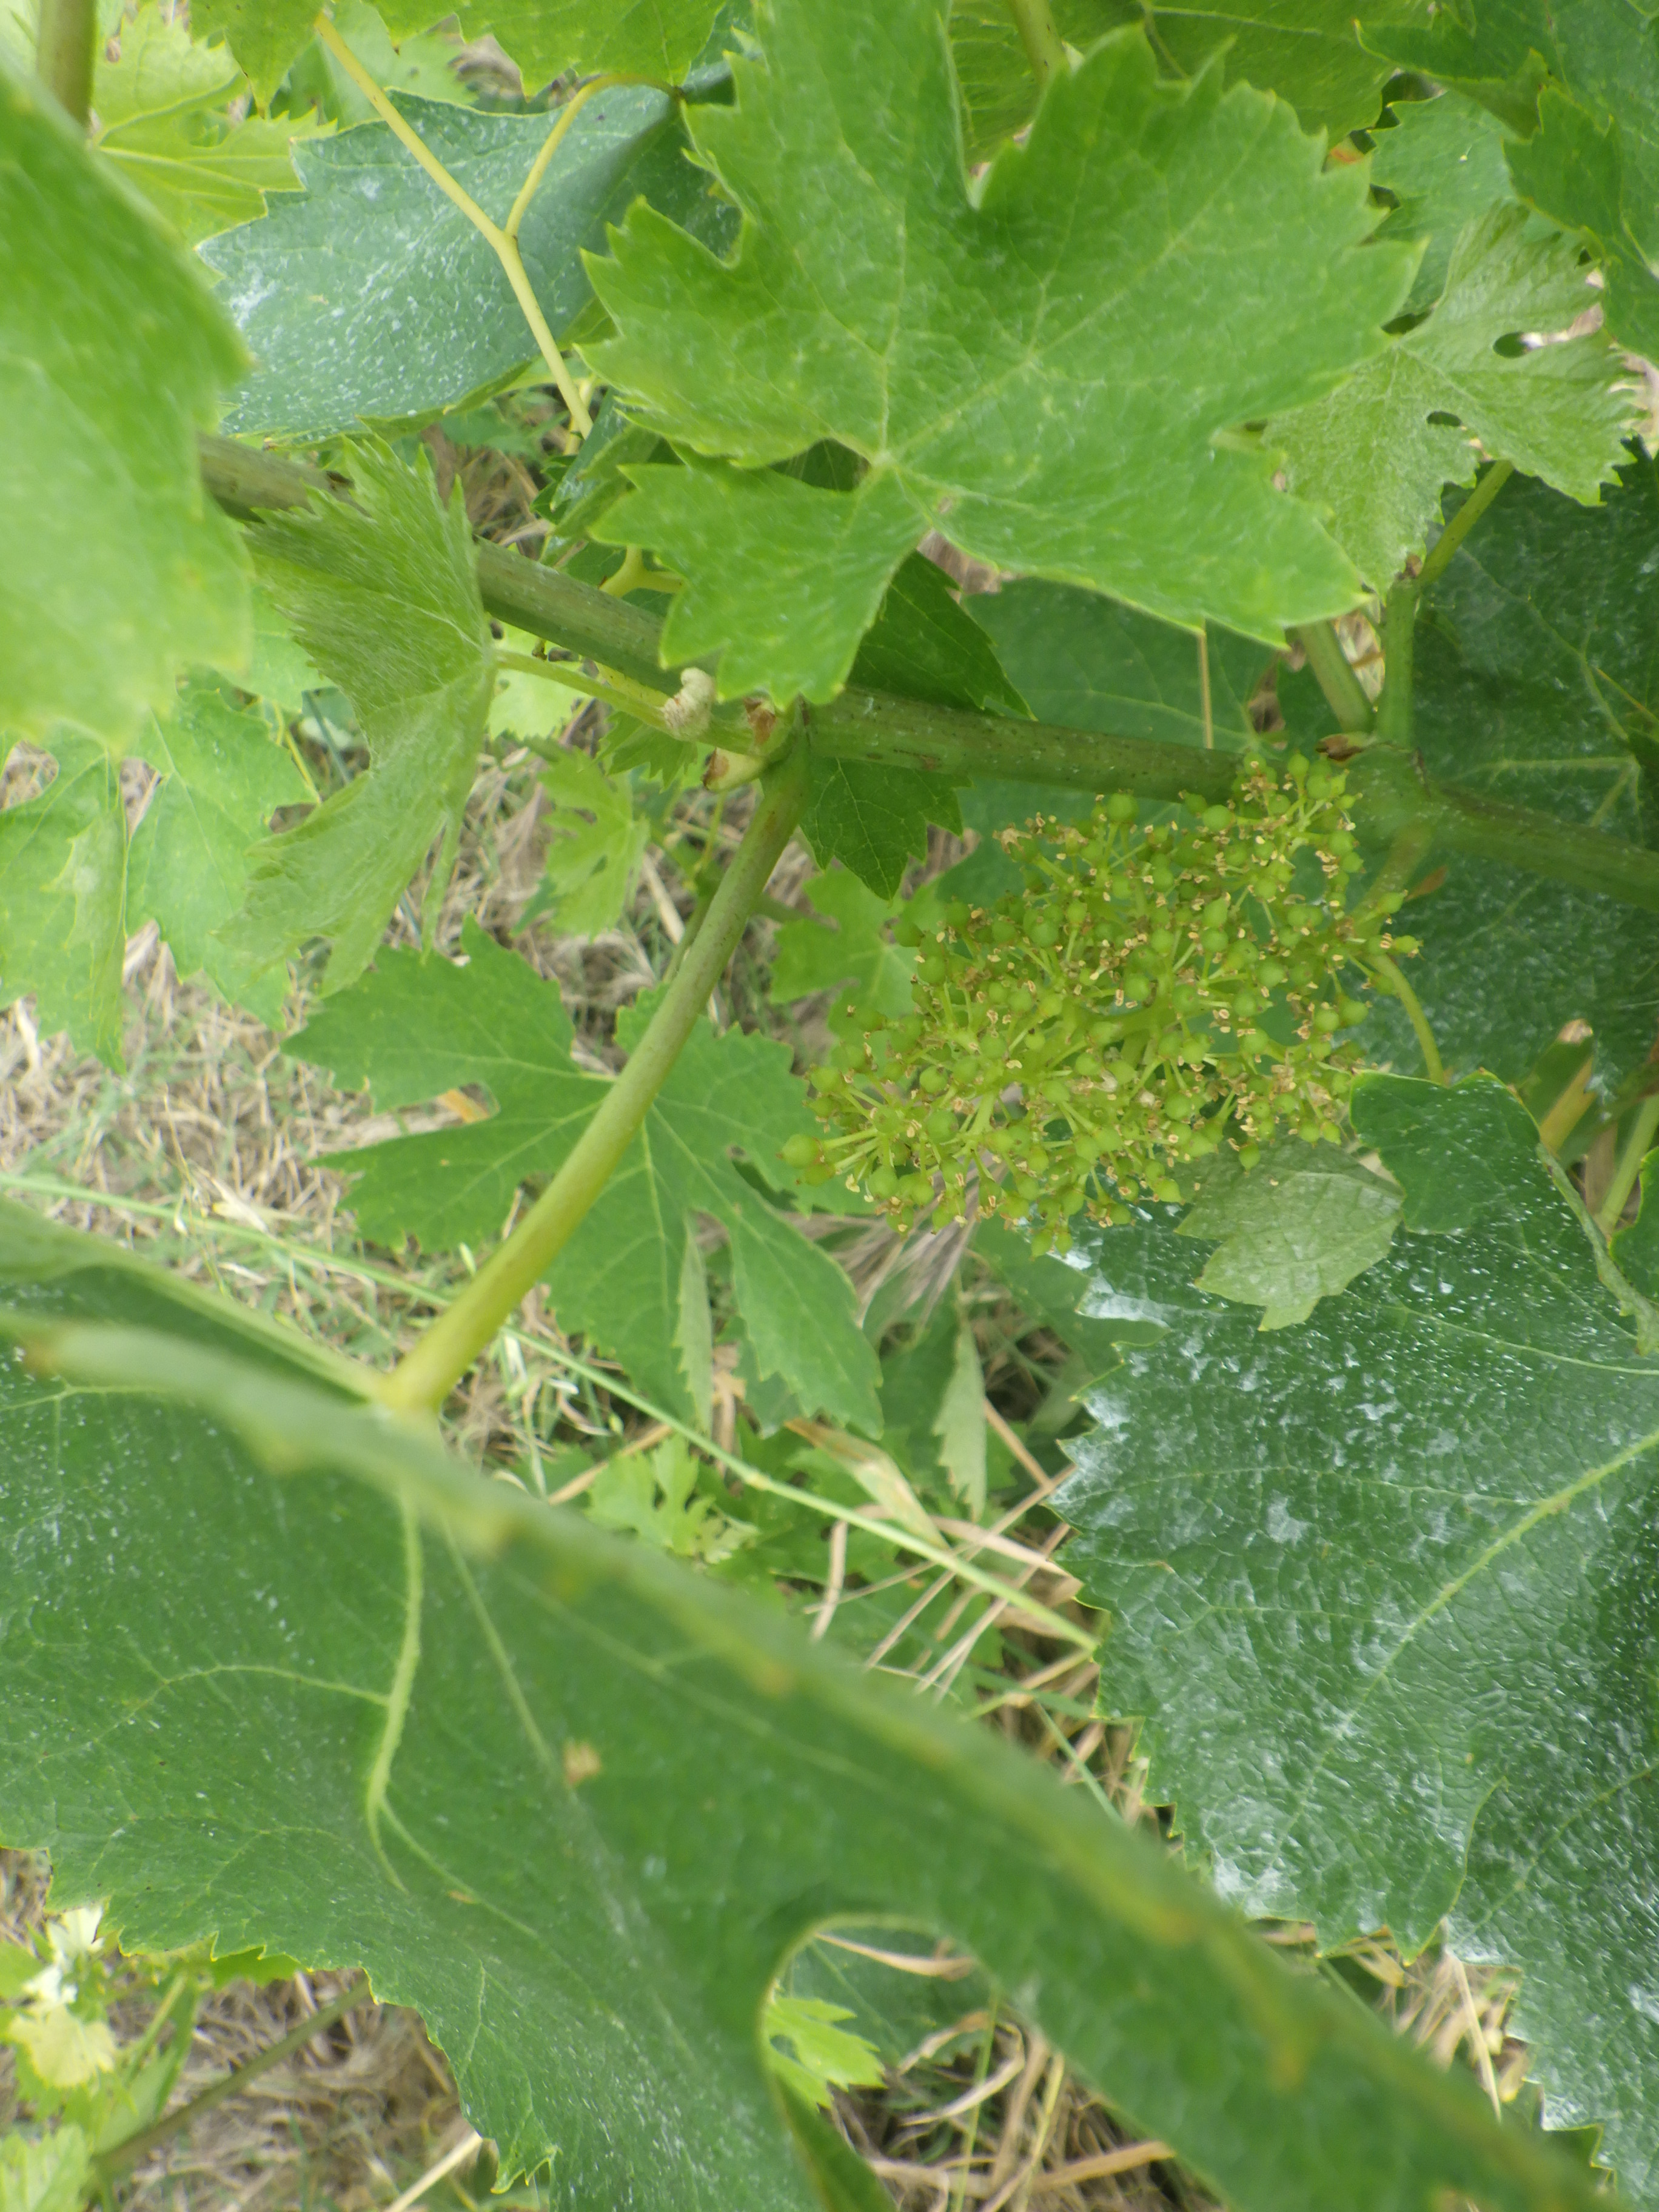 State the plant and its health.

grapevine, mites
